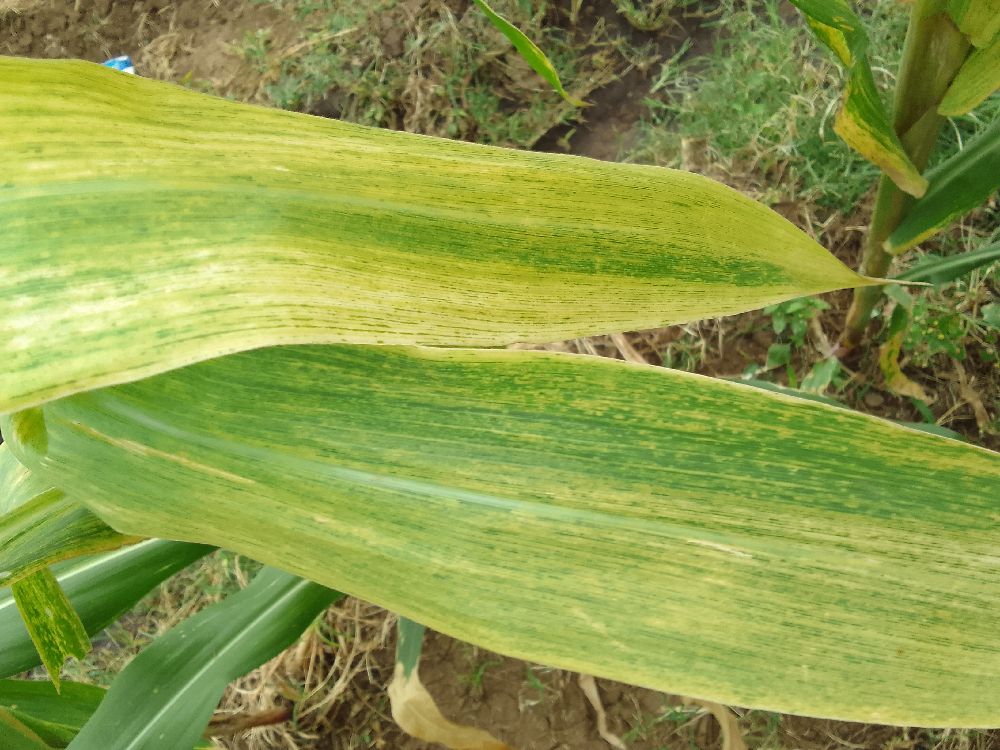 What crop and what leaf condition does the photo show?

maize, maize lethal necrosis
